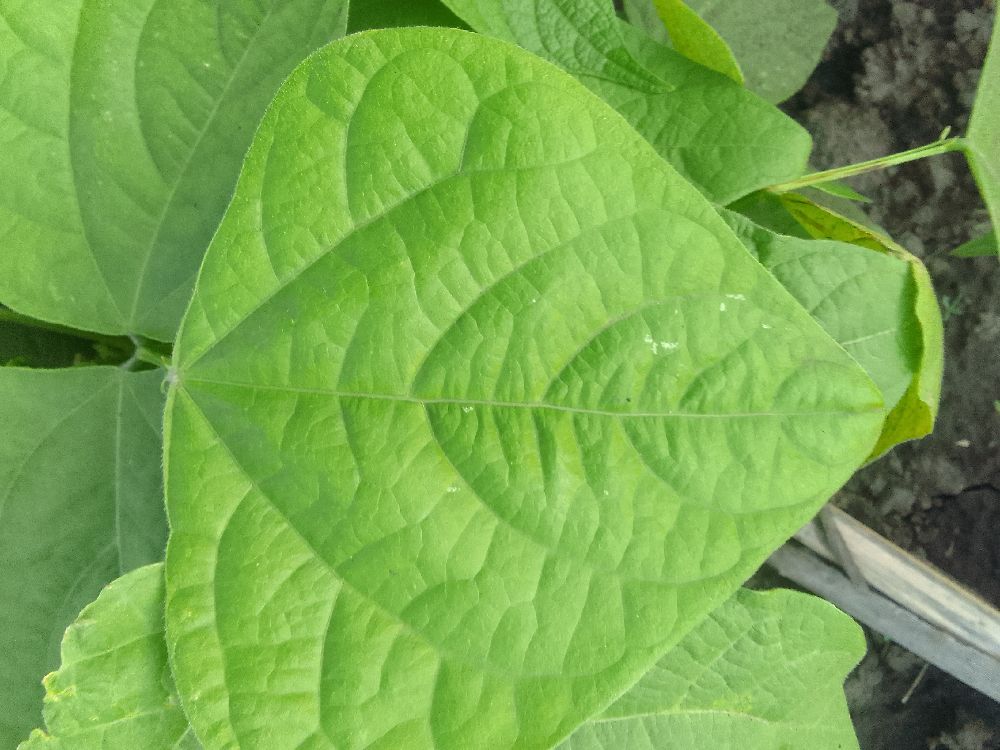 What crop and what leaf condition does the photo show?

common bean, healthy
